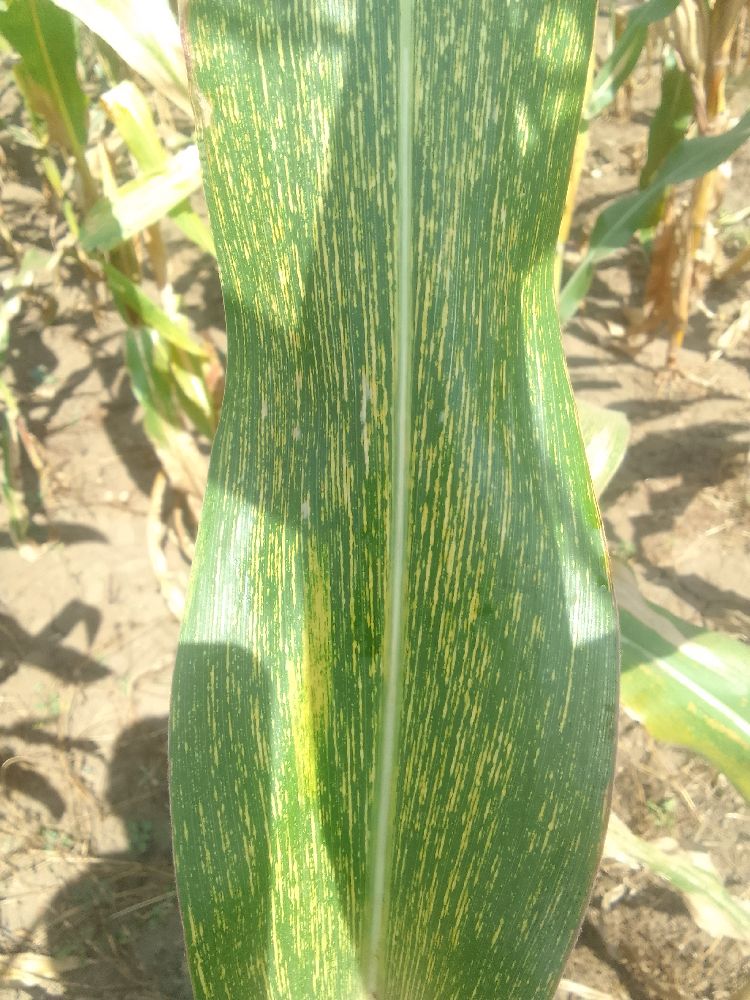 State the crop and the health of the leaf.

maize, maize streak virus
